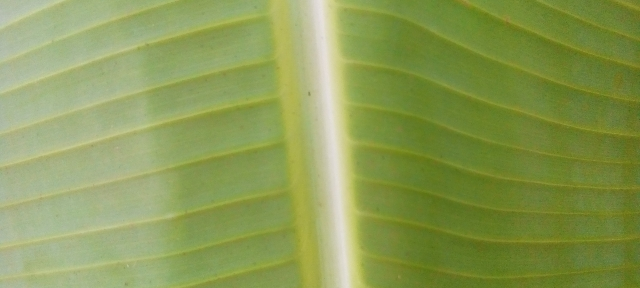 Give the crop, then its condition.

banana, healthy
